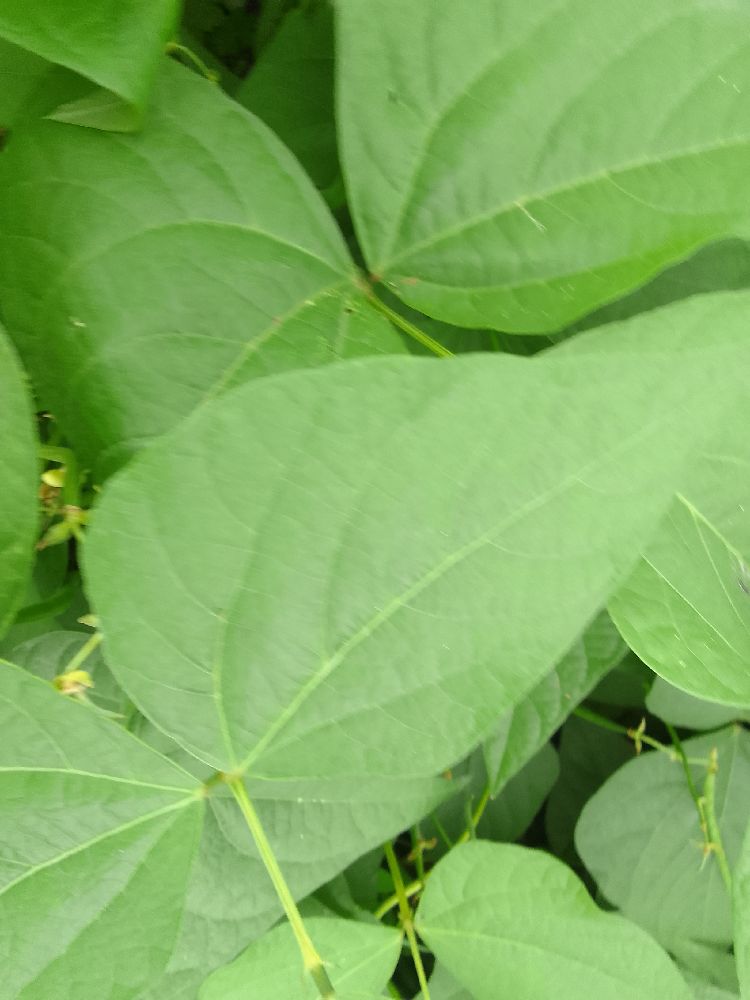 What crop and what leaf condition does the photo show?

common bean, healthy
